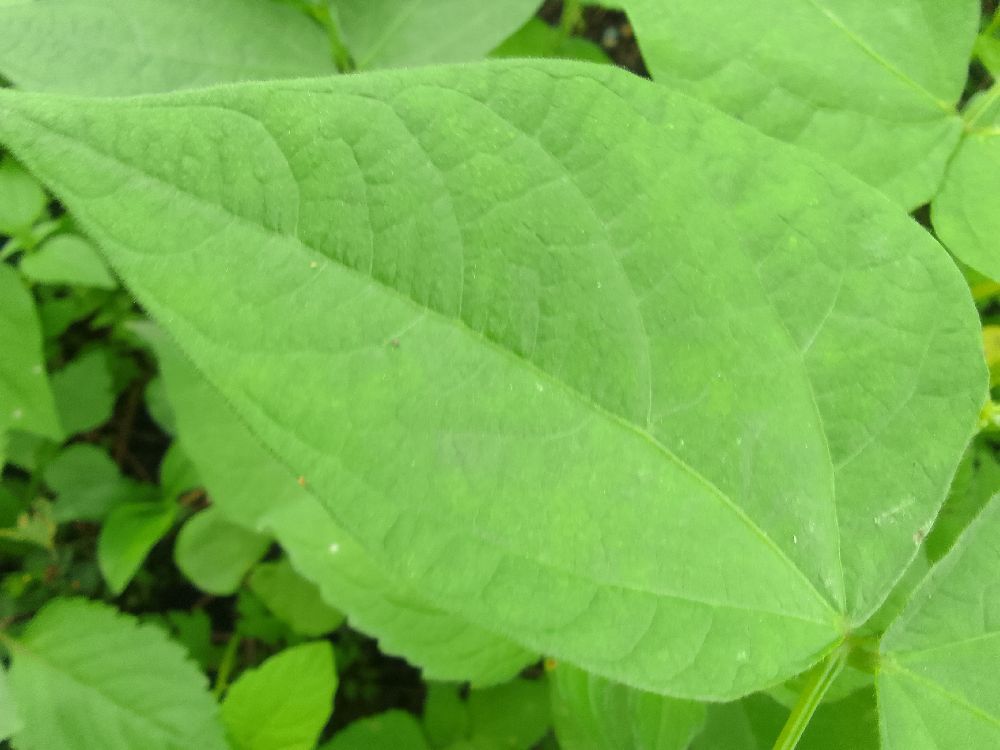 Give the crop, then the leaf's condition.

common bean, healthy
